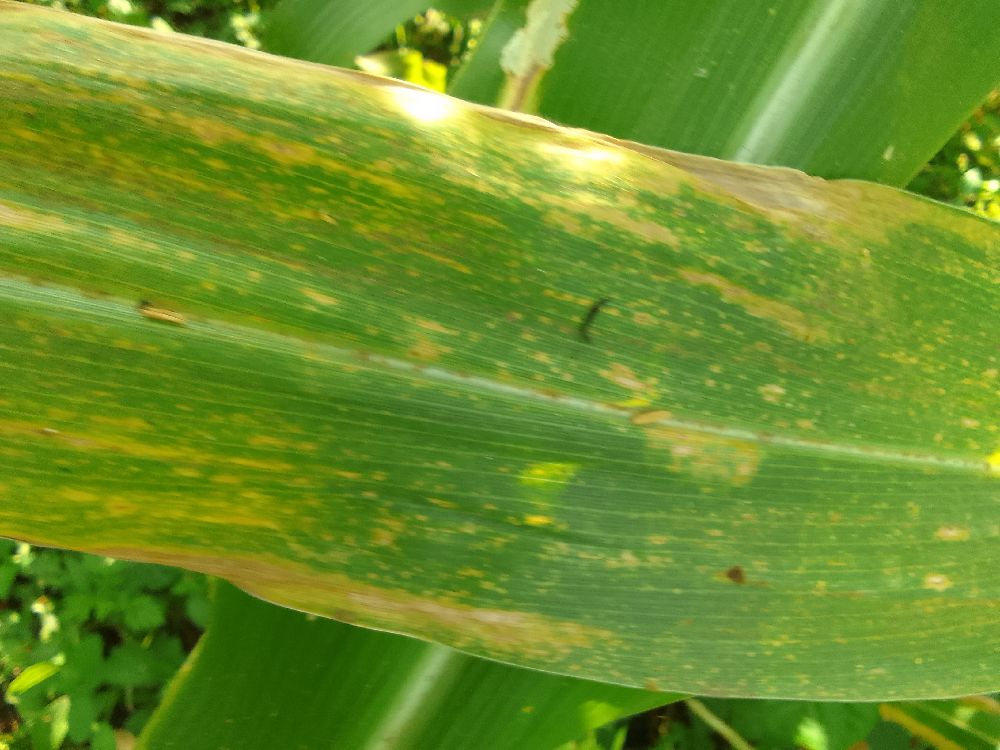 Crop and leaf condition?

maize, maize lethal necrosis
